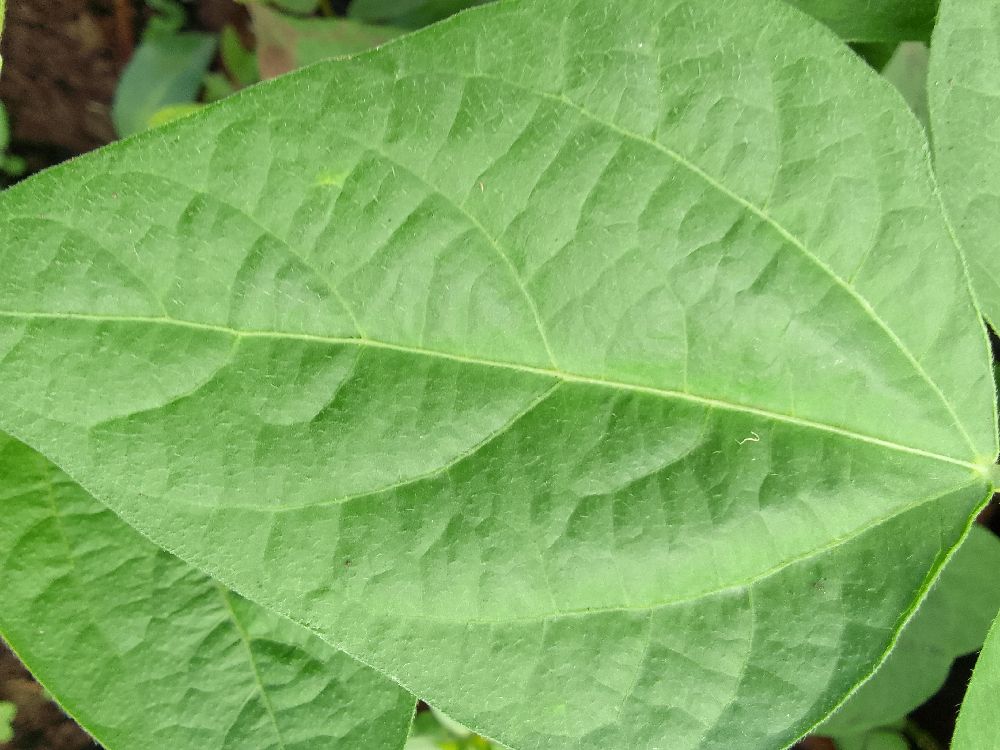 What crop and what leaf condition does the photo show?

common bean, healthy
